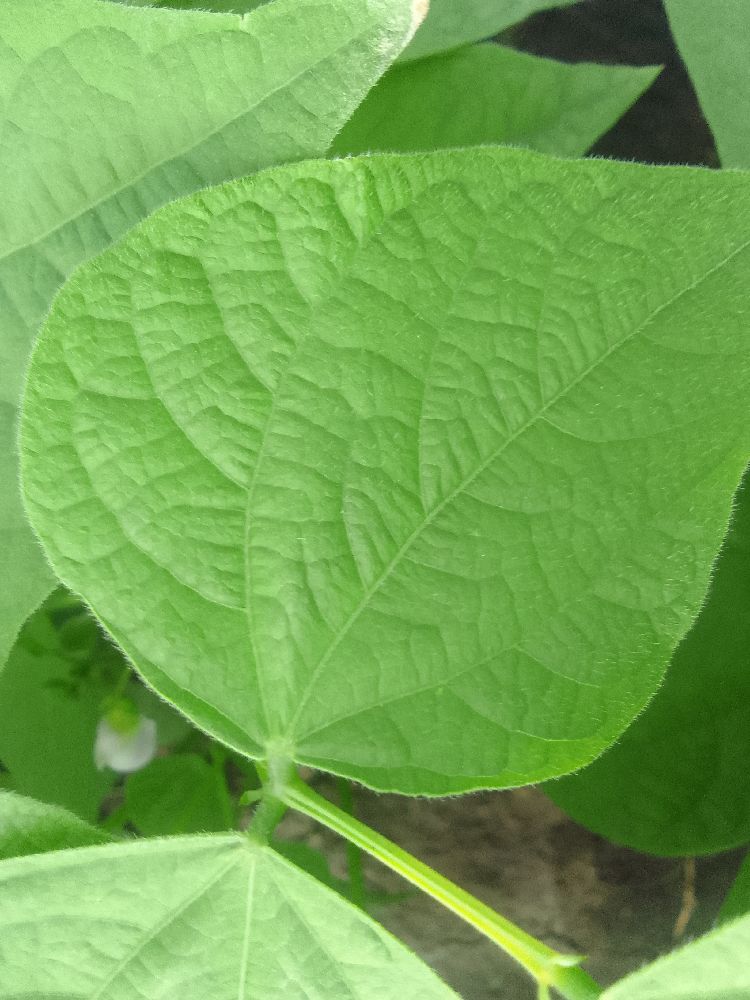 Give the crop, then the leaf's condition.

common bean, healthy
